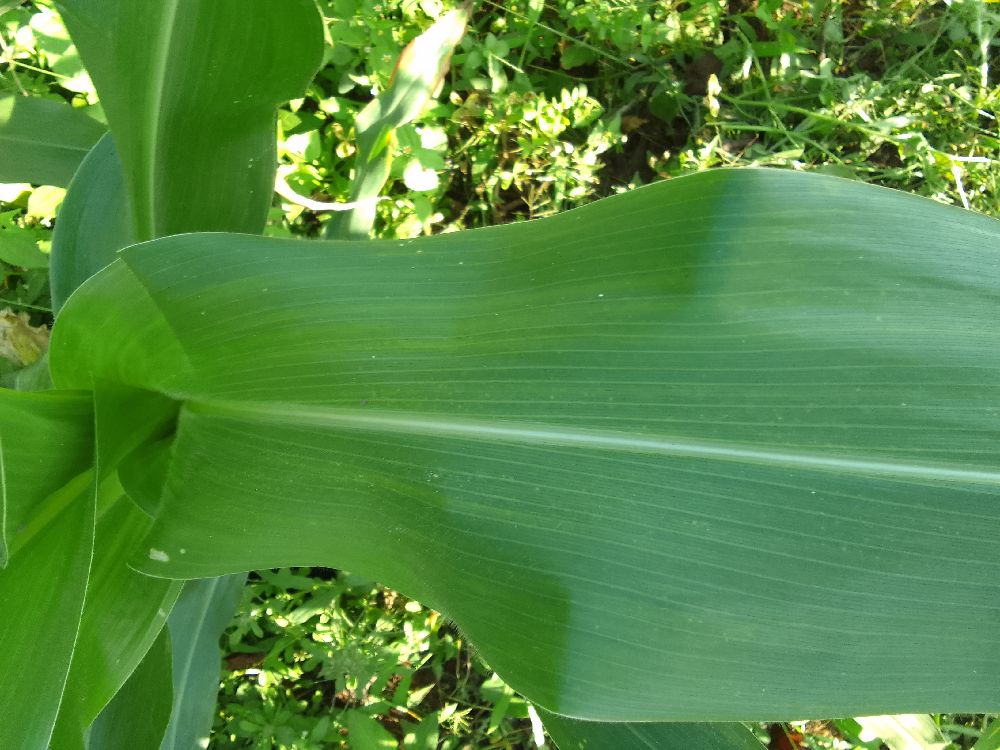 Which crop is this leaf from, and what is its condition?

maize, healthy
